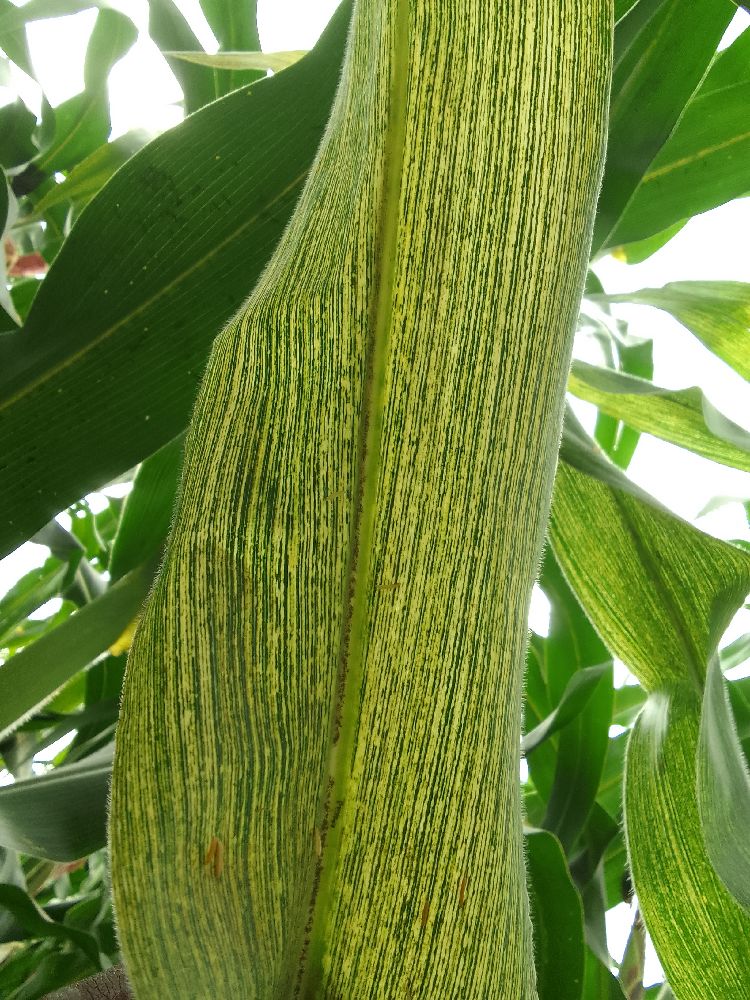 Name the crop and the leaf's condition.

maize, maize streak virus
